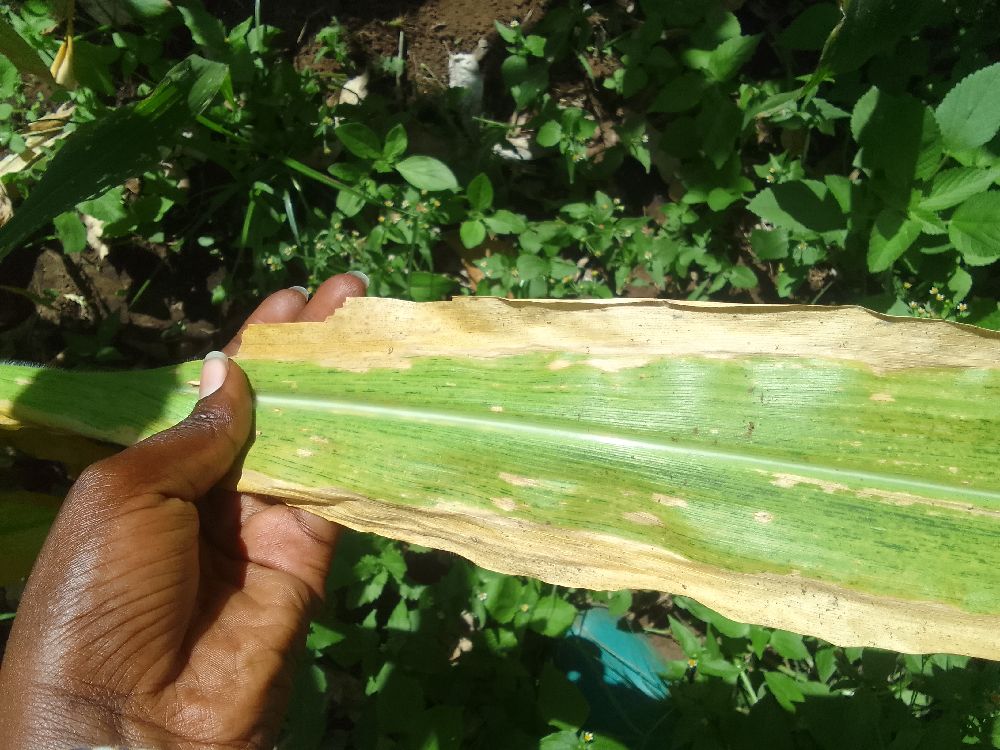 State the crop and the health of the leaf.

maize, maize lethal necrosis
